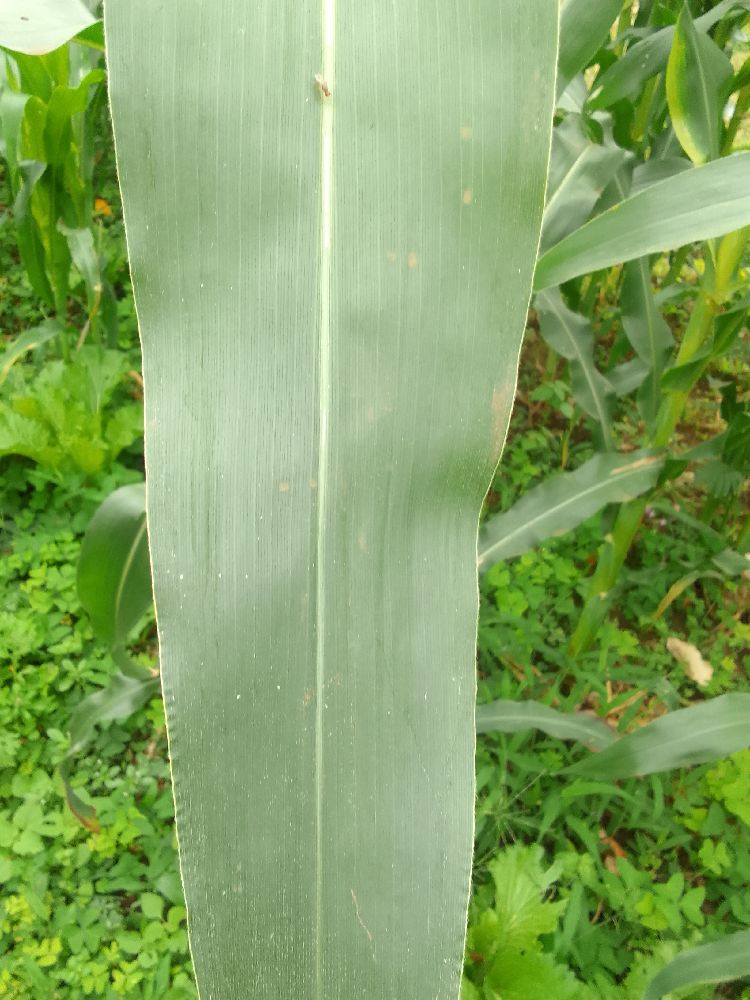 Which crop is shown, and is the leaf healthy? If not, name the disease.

maize, healthy
